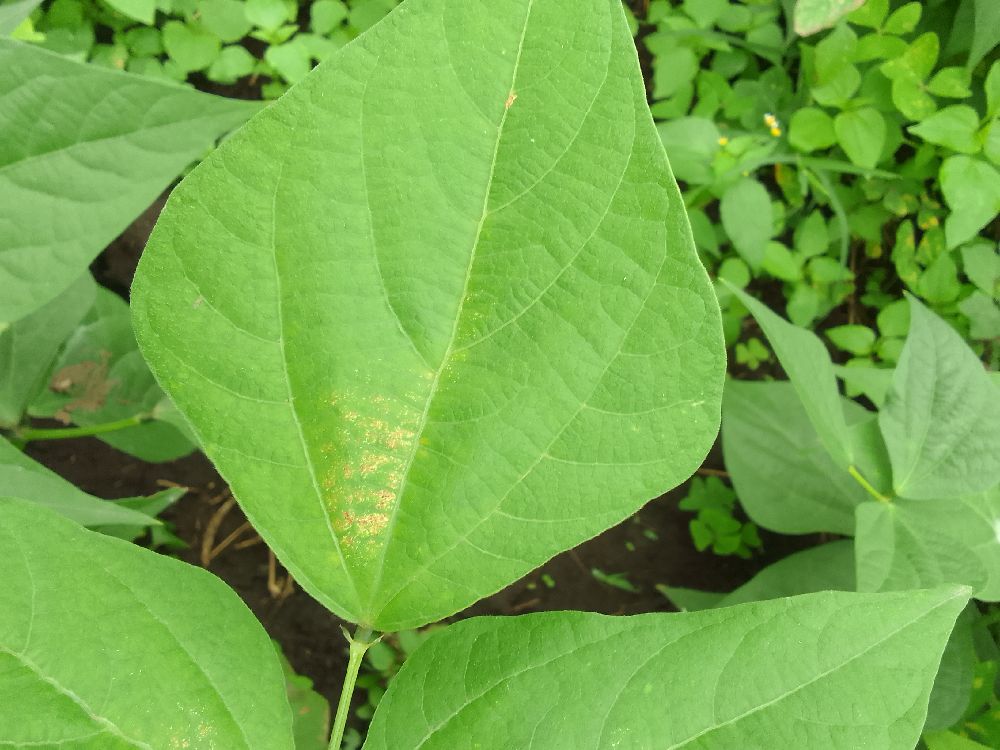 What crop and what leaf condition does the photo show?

common bean, healthy
